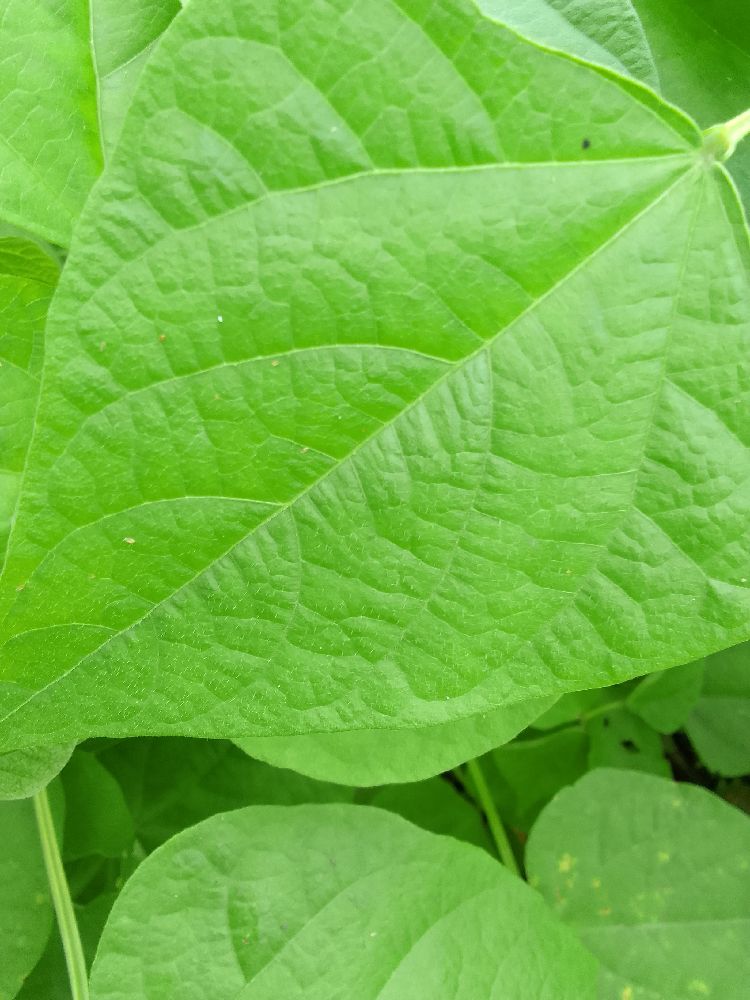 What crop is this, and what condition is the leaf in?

common bean, healthy
